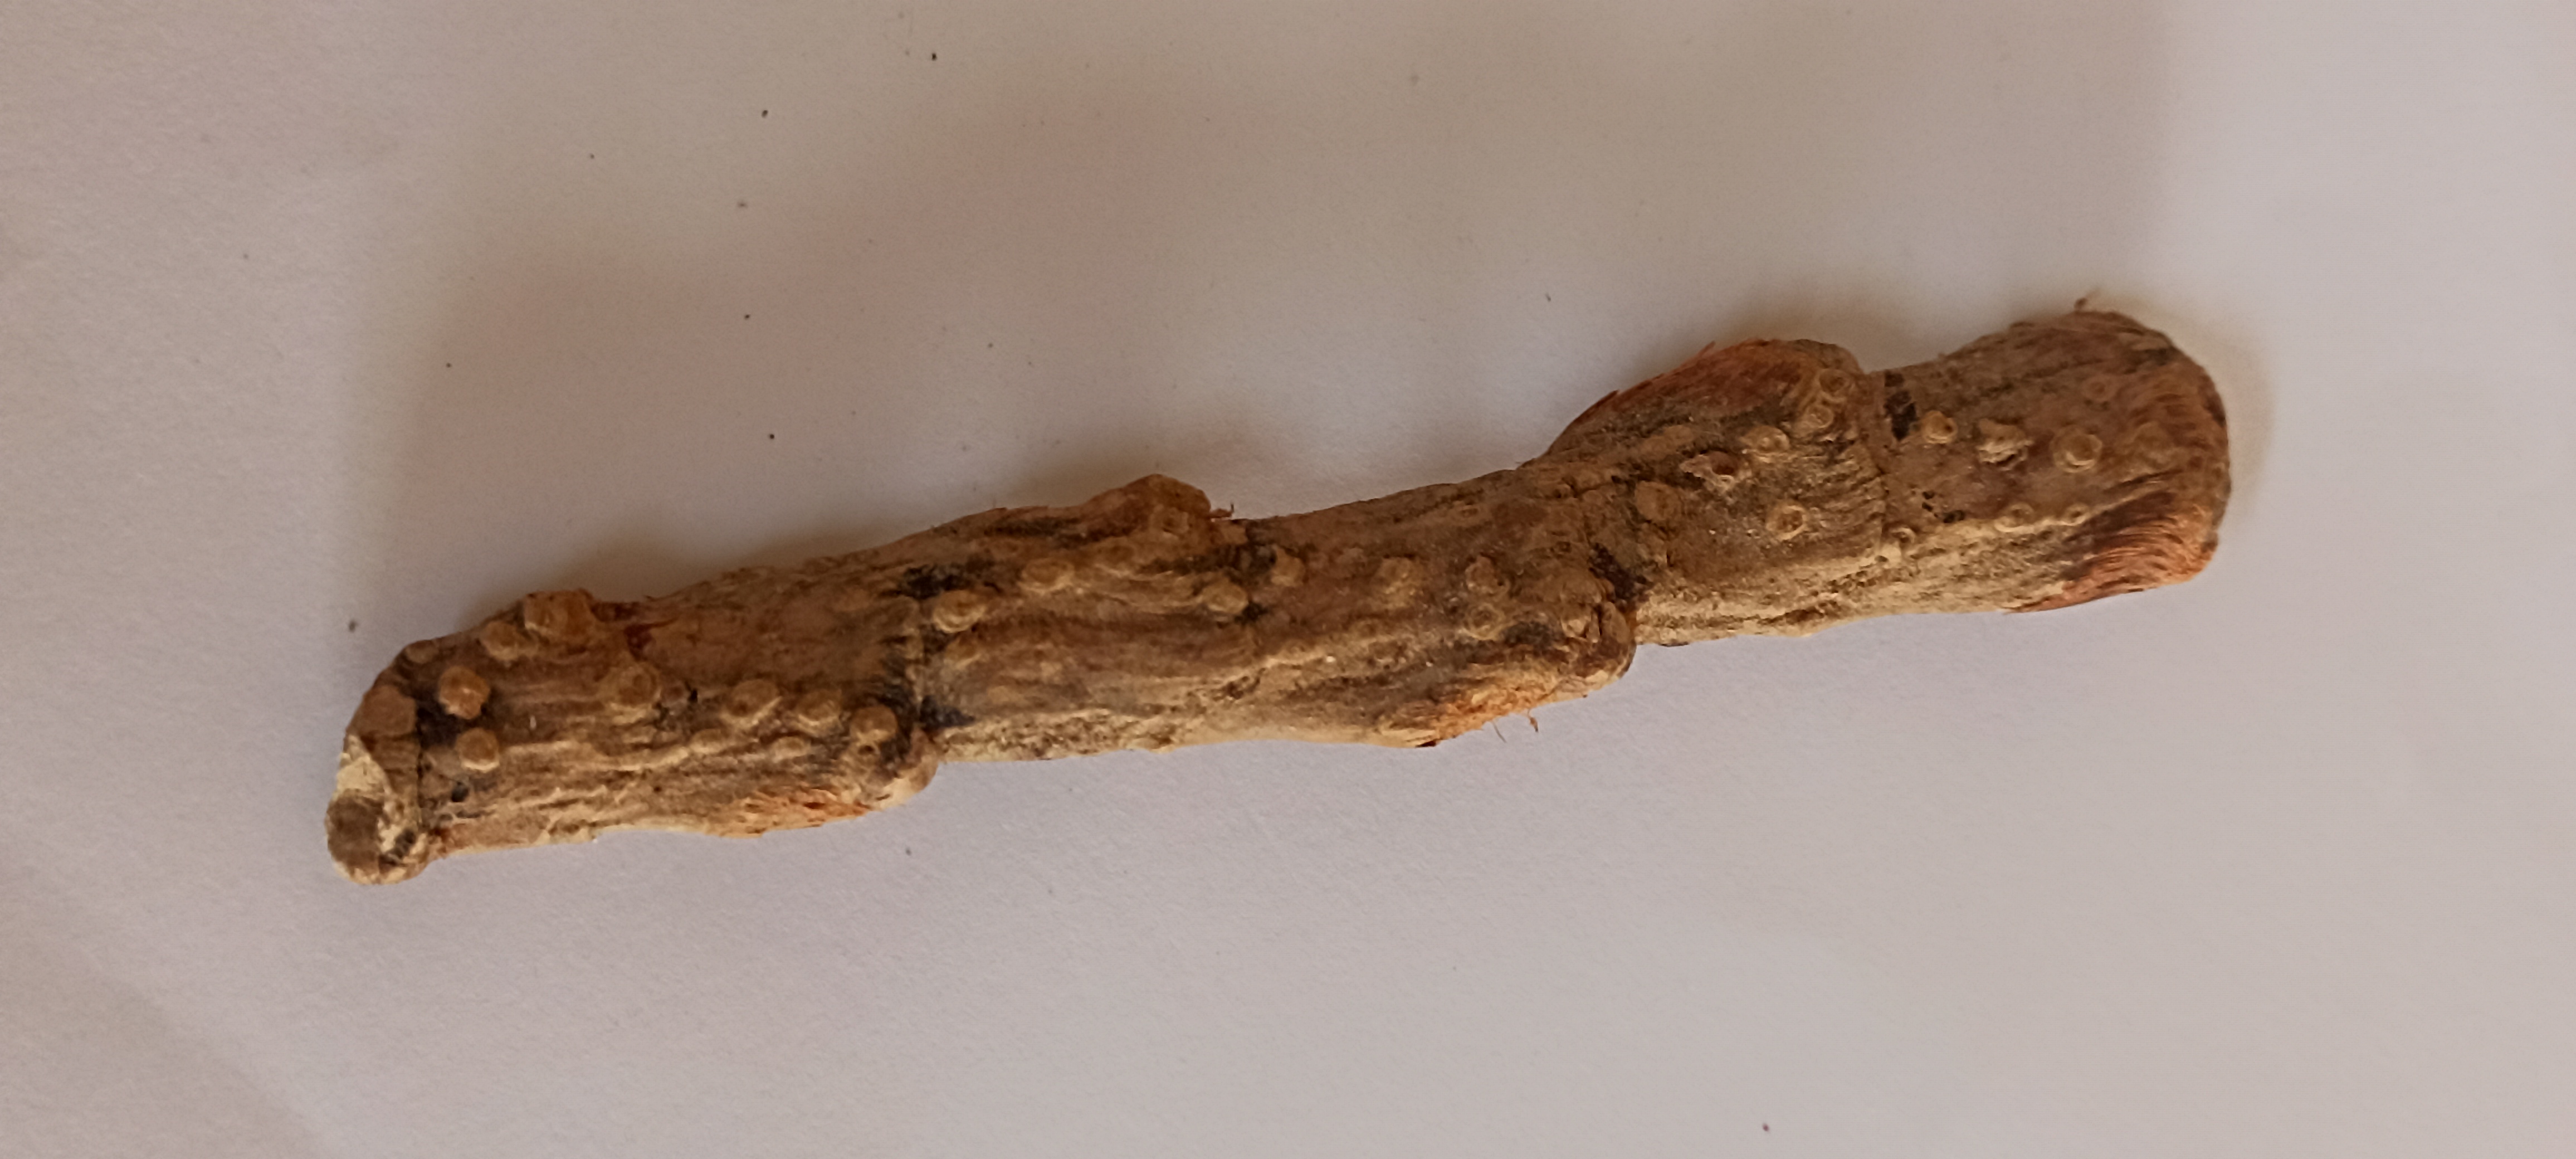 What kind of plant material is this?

vekhand
